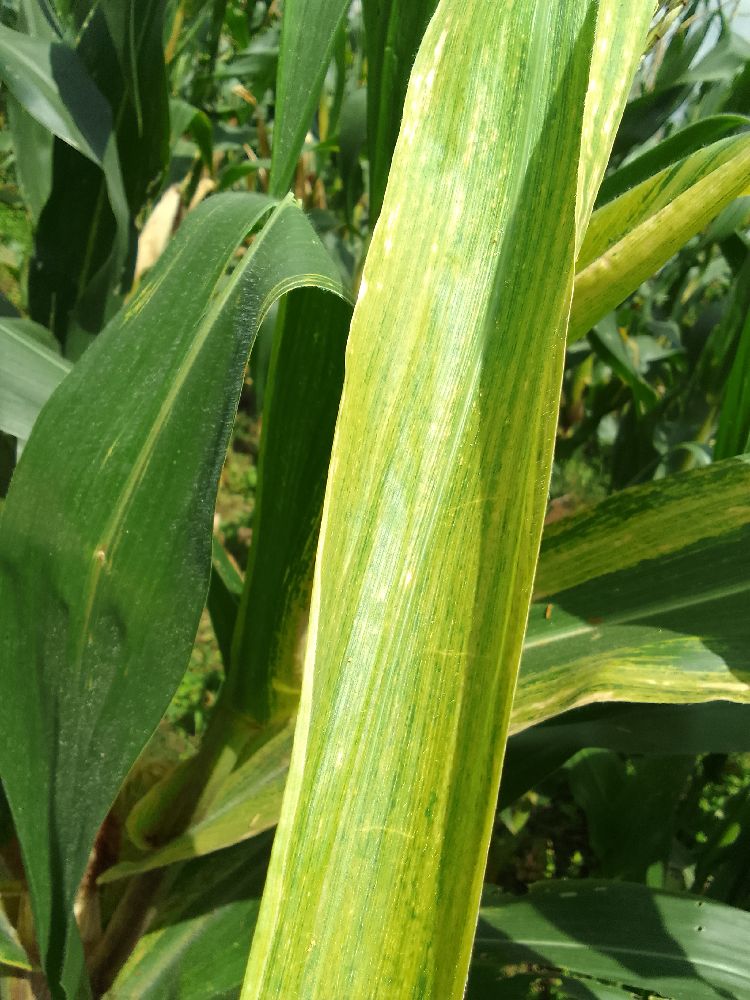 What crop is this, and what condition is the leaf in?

maize, maize lethal necrosis
